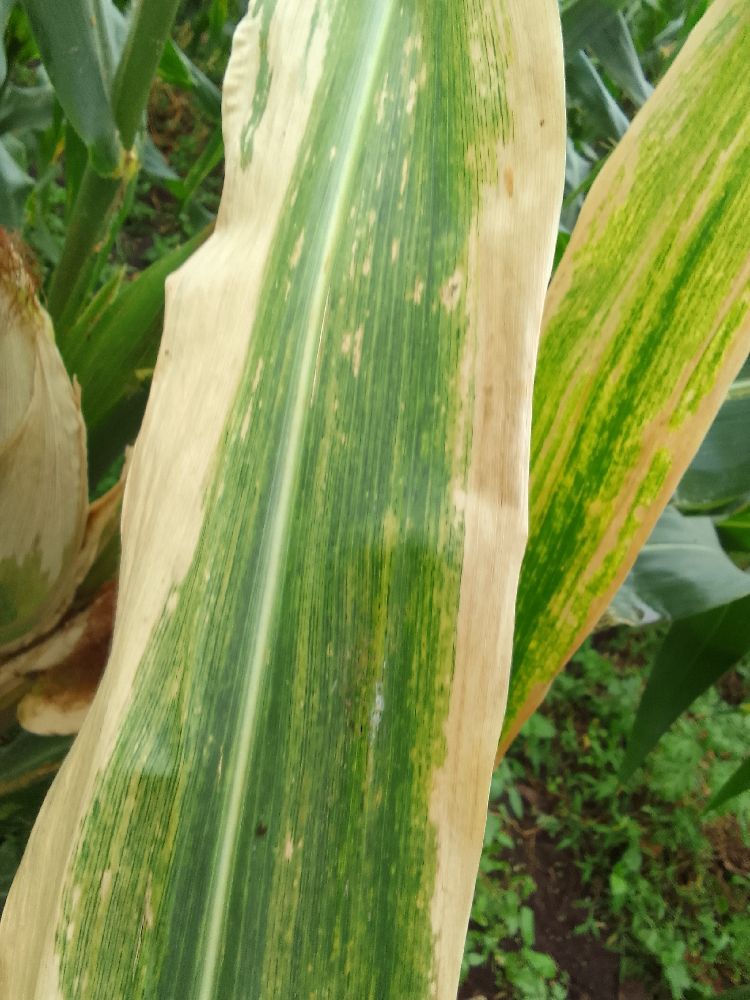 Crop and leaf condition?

maize, maize lethal necrosis
